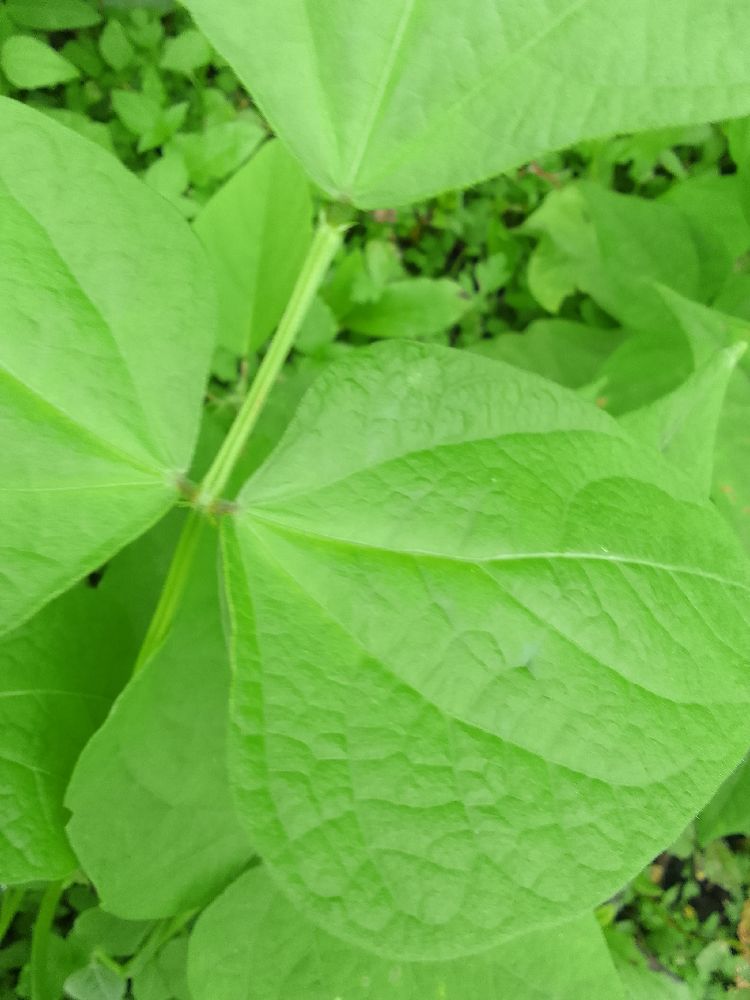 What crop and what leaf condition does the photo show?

common bean, healthy
